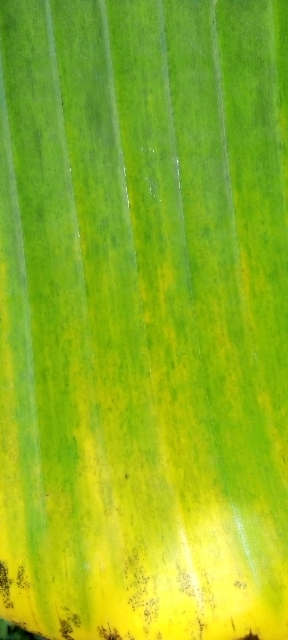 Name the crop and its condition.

banana, fusarium wilt race 1
